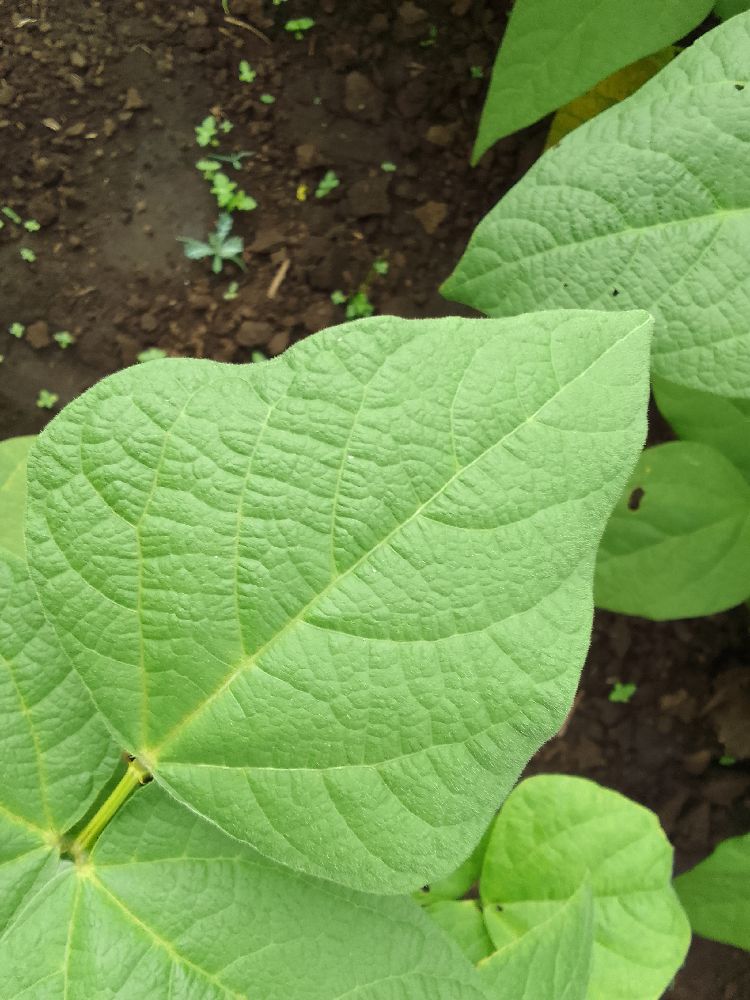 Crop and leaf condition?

common bean, healthy
